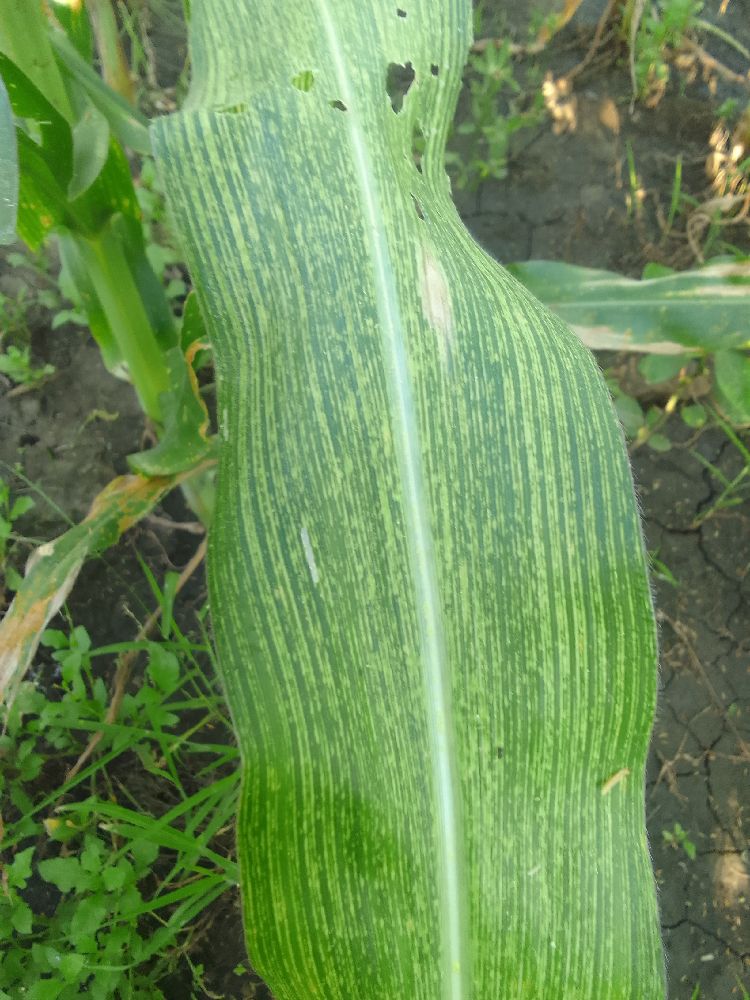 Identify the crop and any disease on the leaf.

maize, maize streak virus
